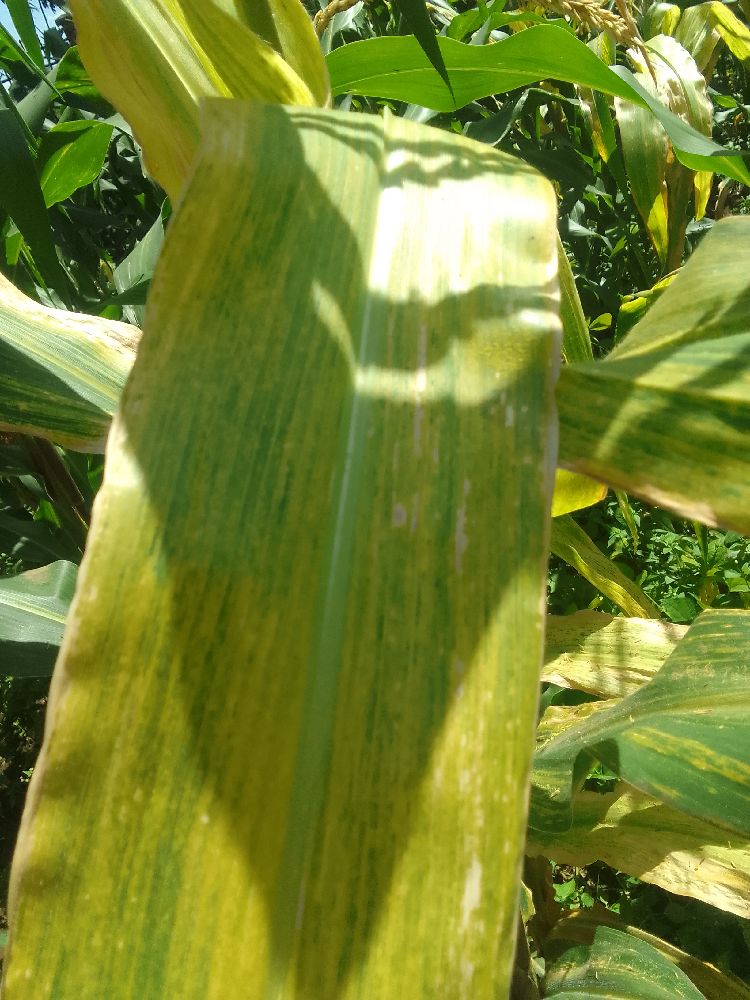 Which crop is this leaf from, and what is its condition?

maize, maize lethal necrosis
